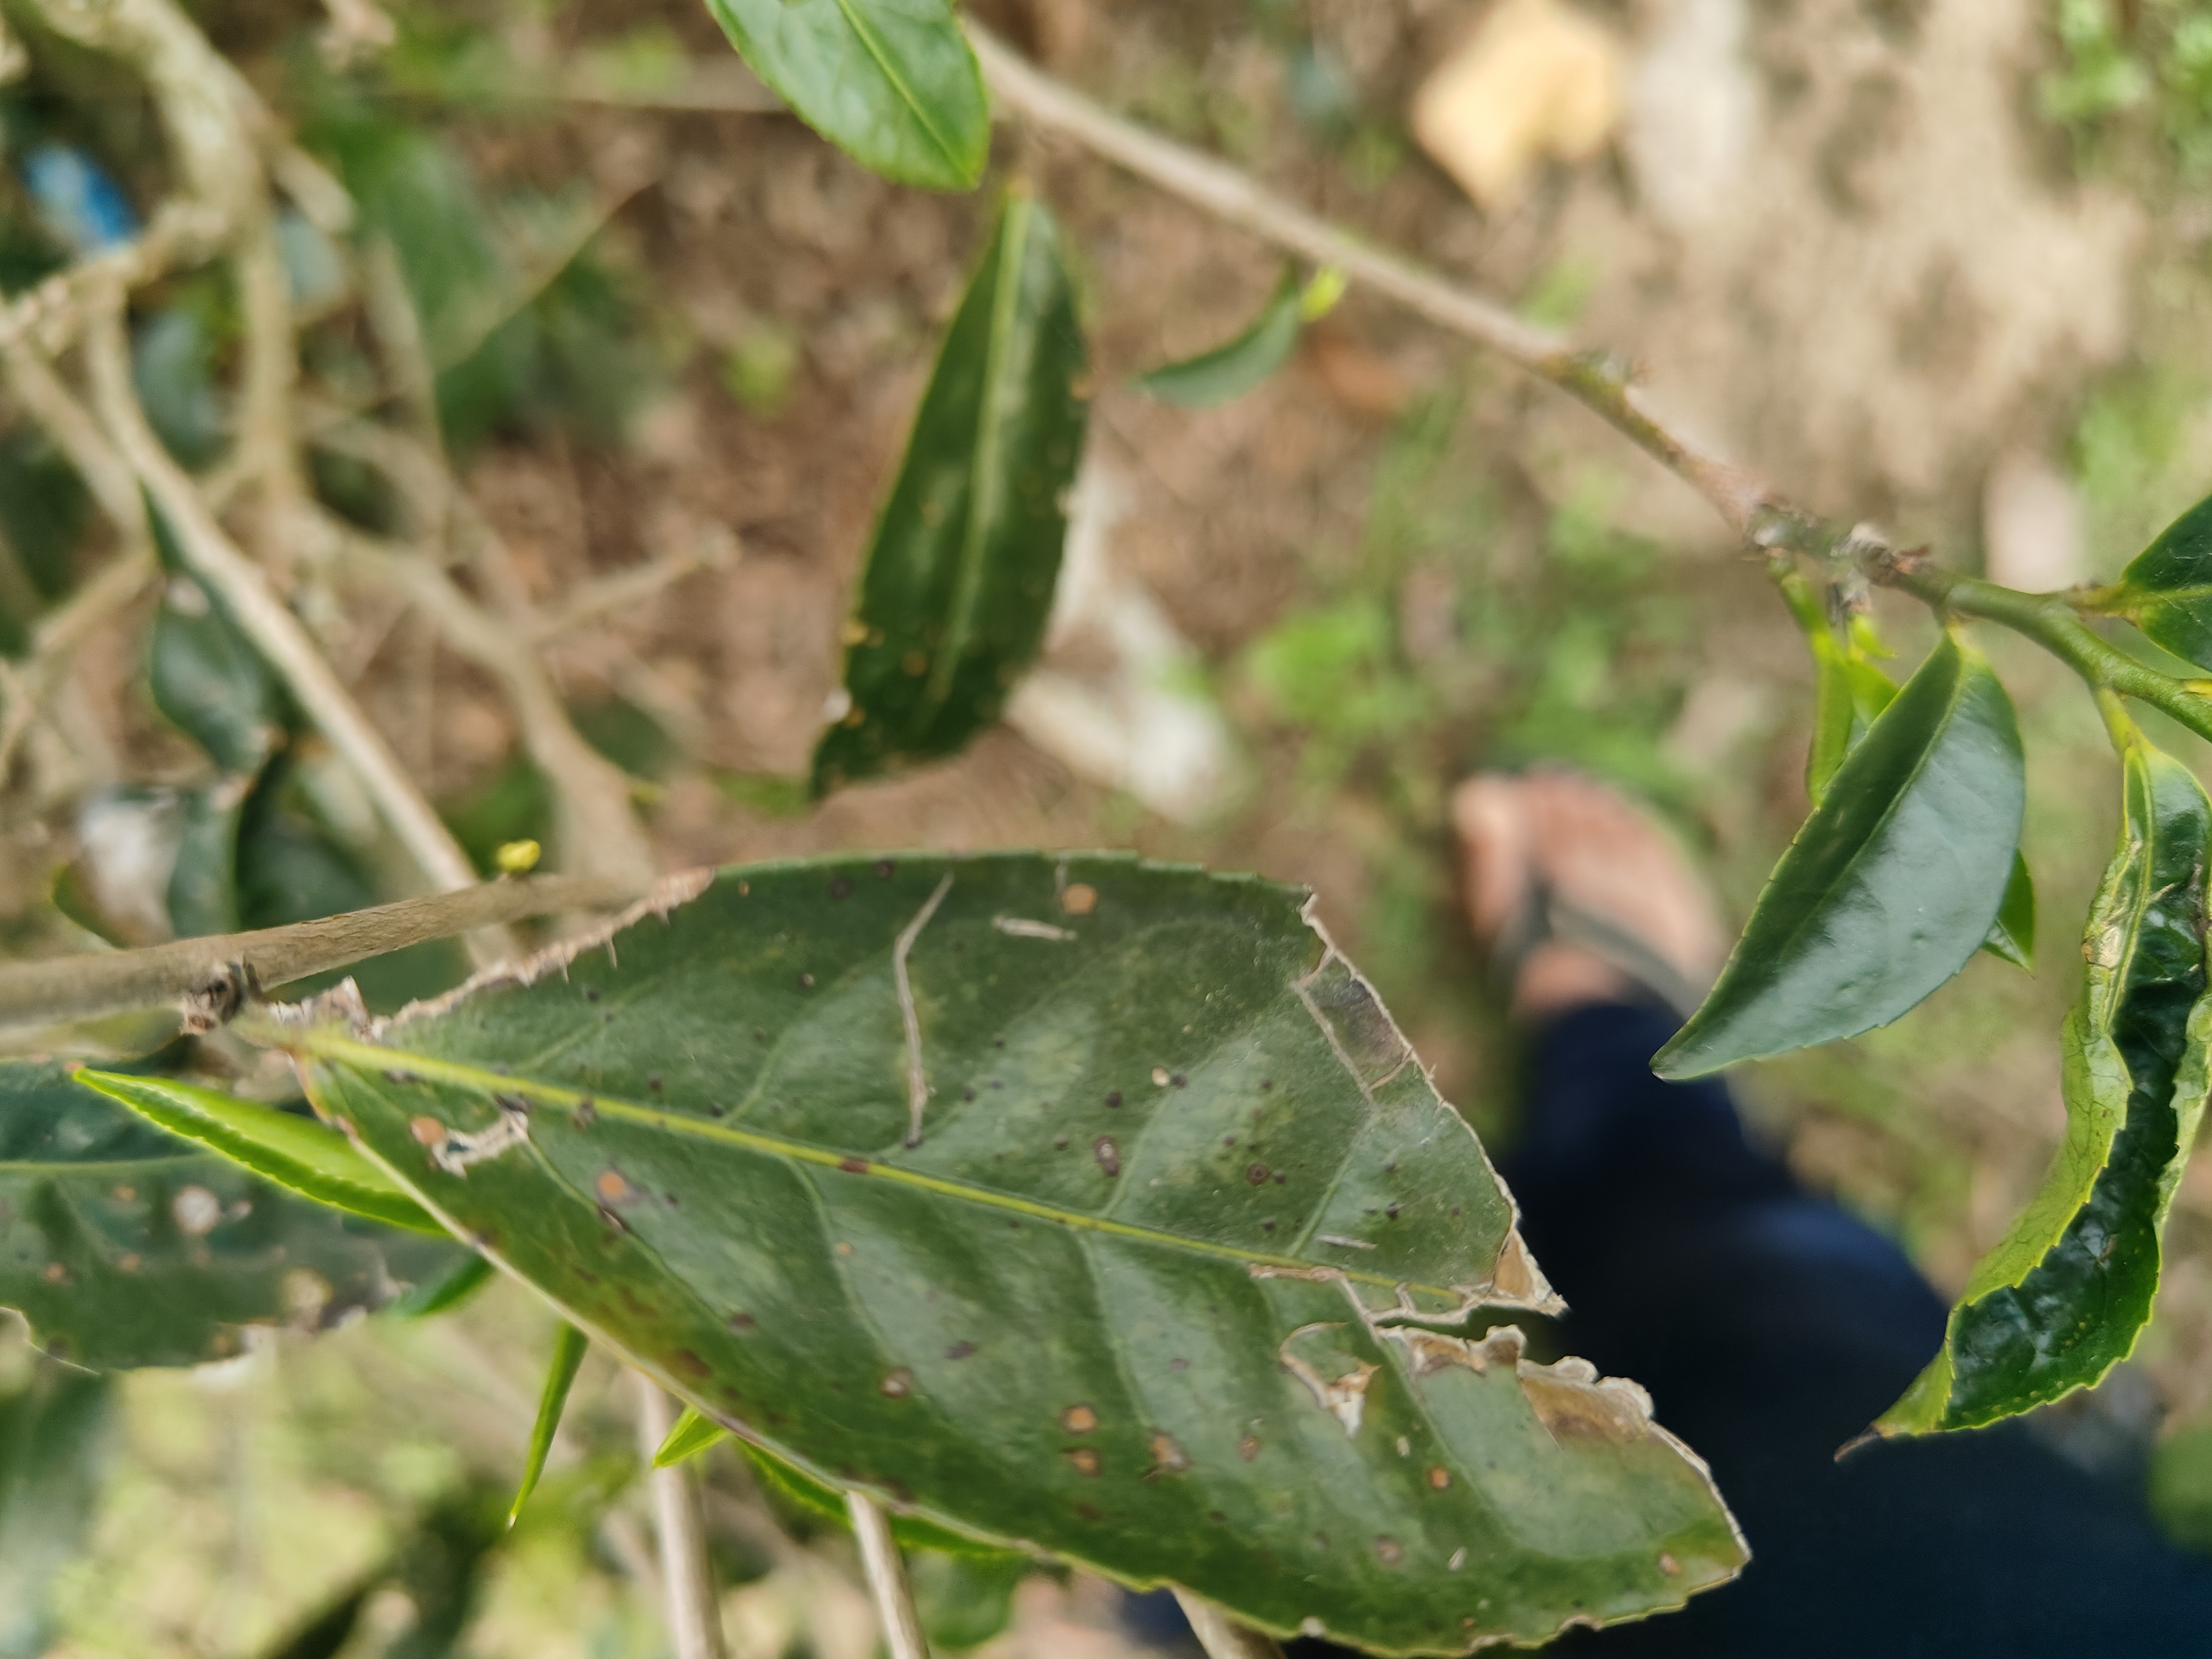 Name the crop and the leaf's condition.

tea, red rust
